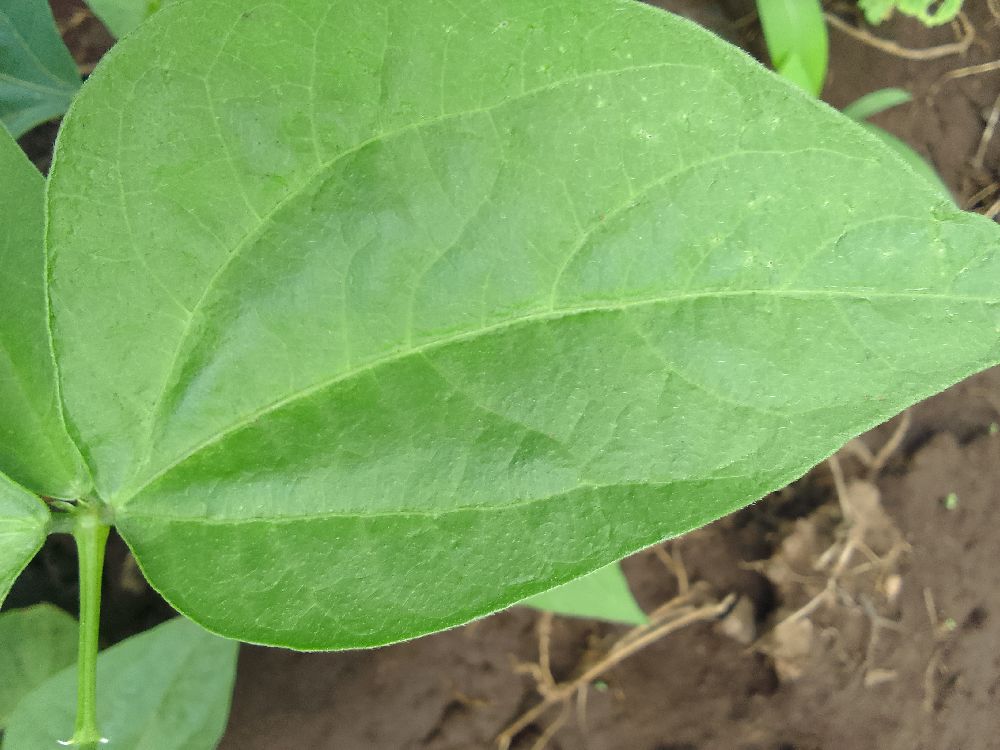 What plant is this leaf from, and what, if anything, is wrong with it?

common bean, healthy
